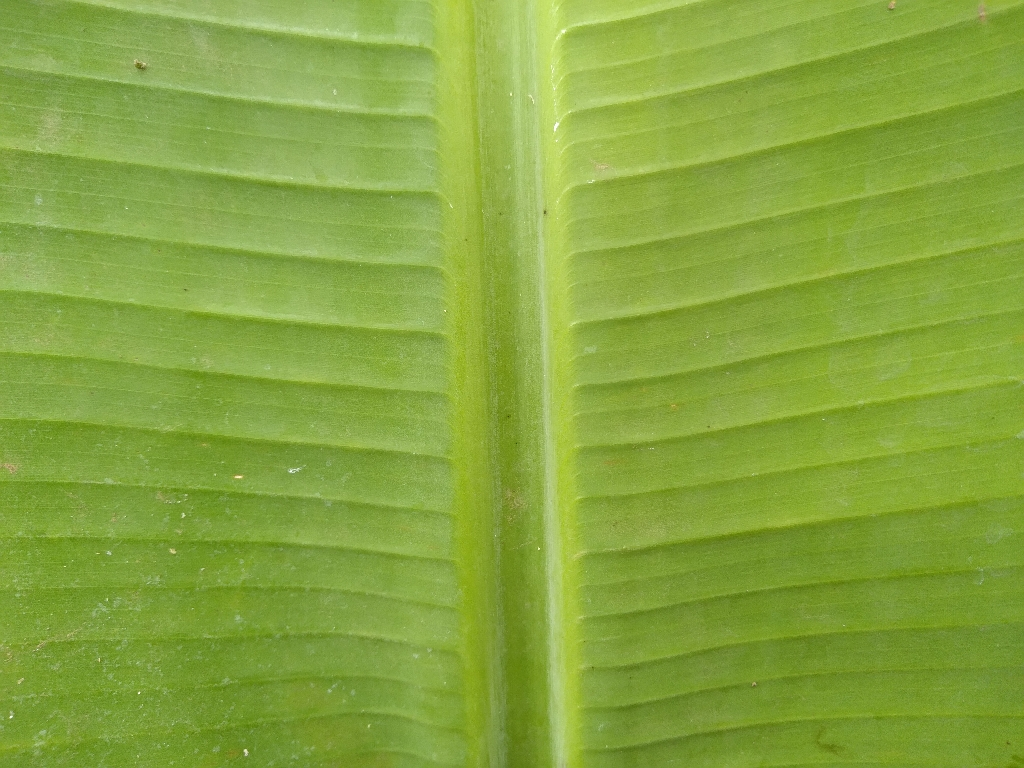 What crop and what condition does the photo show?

banana, healthy
